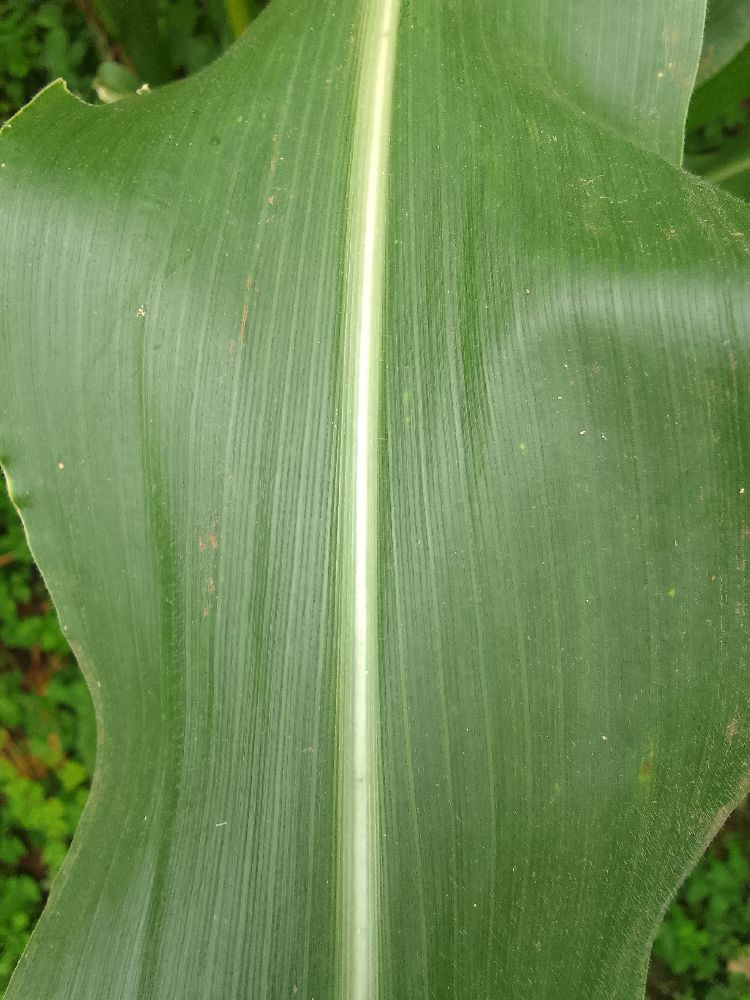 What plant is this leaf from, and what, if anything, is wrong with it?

maize, healthy
